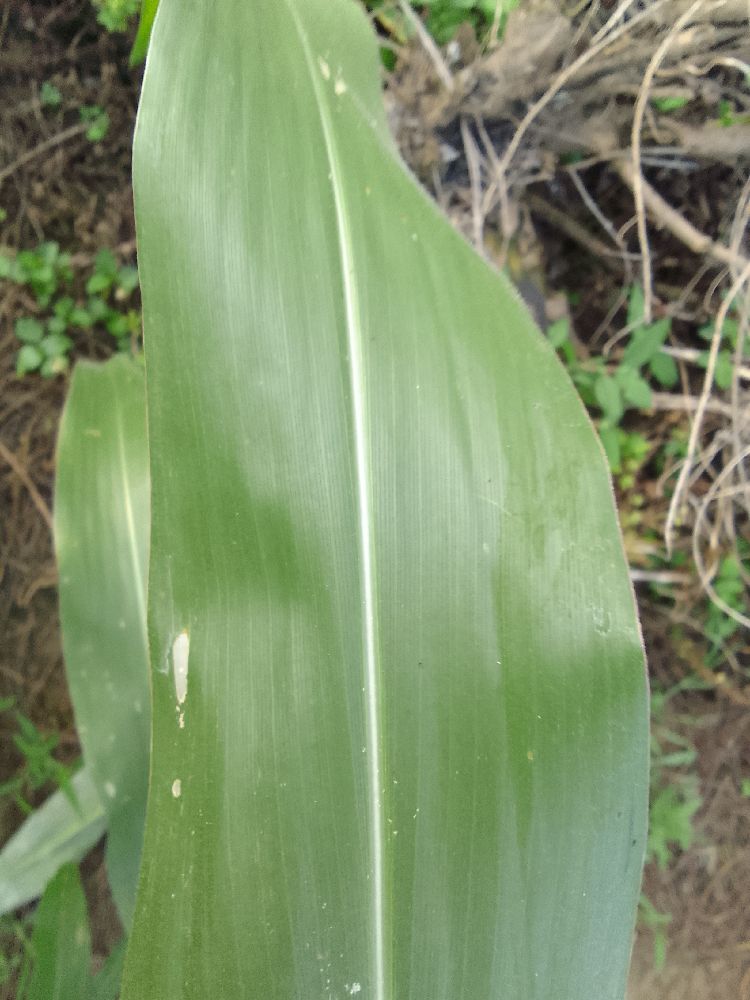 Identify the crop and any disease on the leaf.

maize, healthy
